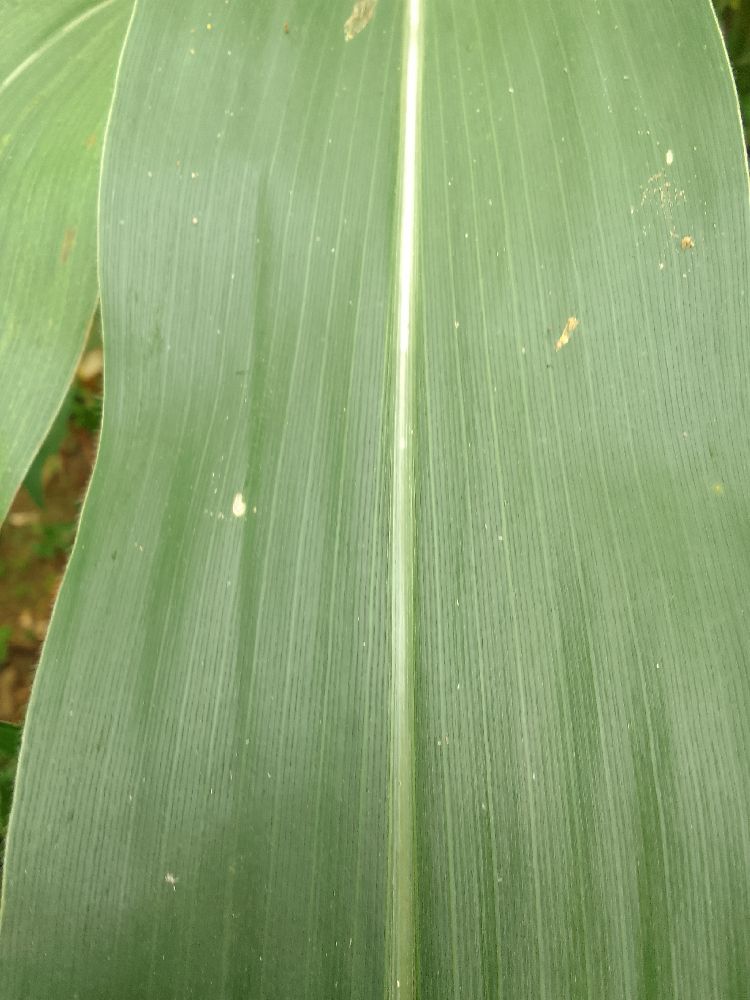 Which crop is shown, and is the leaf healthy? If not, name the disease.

maize, healthy
